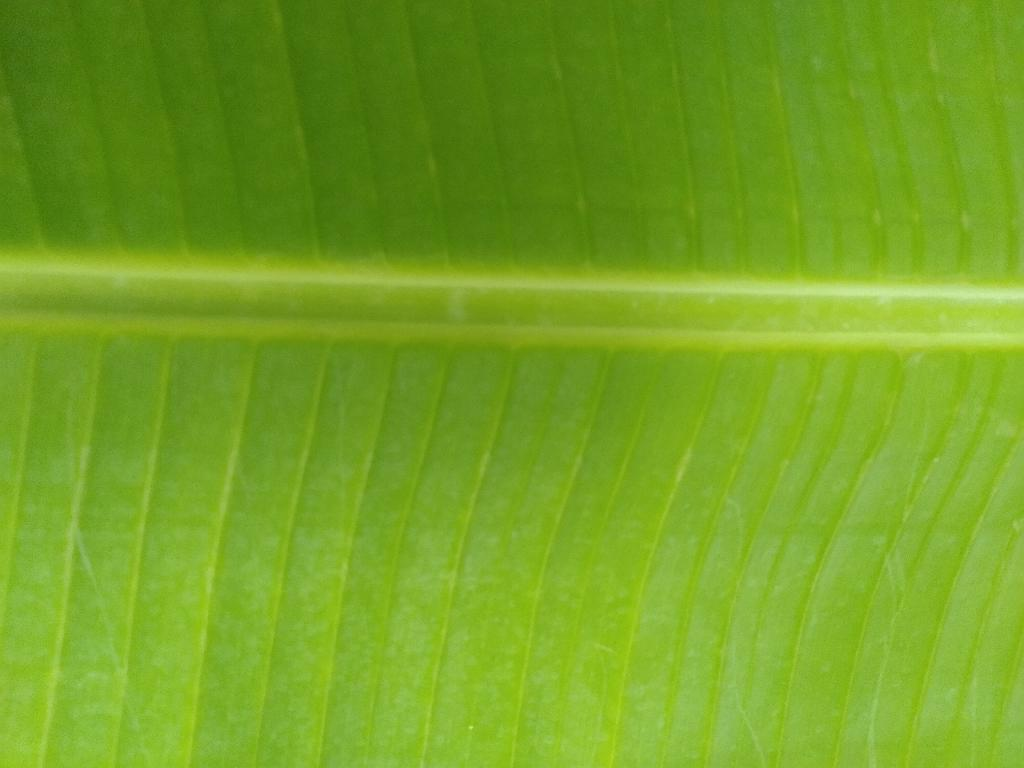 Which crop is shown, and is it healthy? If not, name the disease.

banana, healthy
